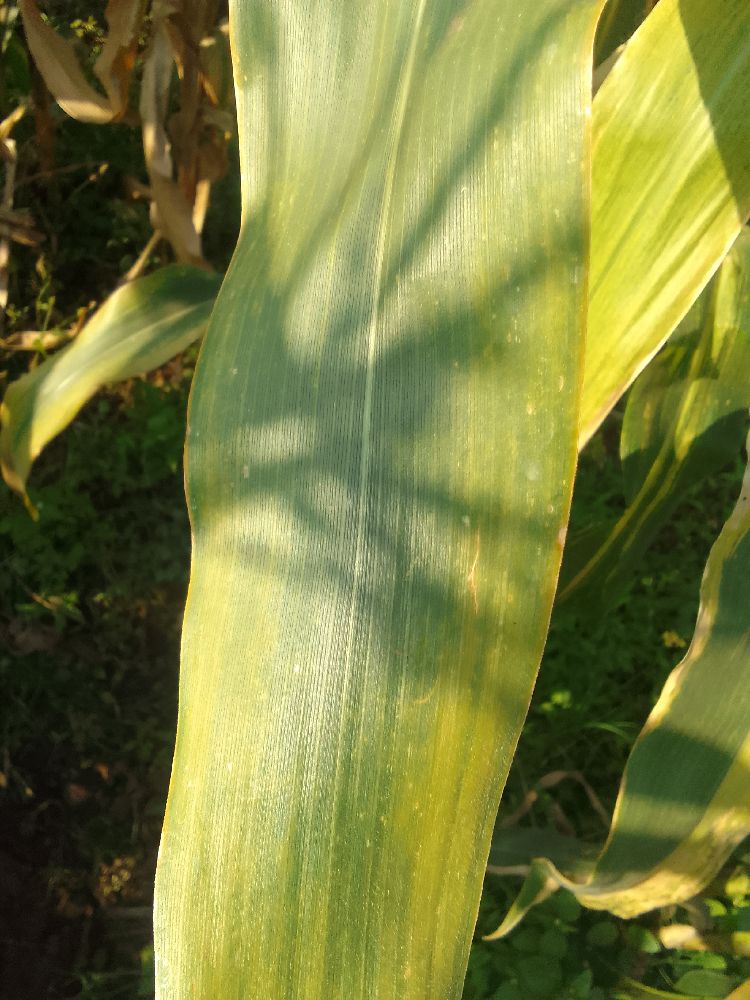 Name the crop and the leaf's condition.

maize, maize lethal necrosis
